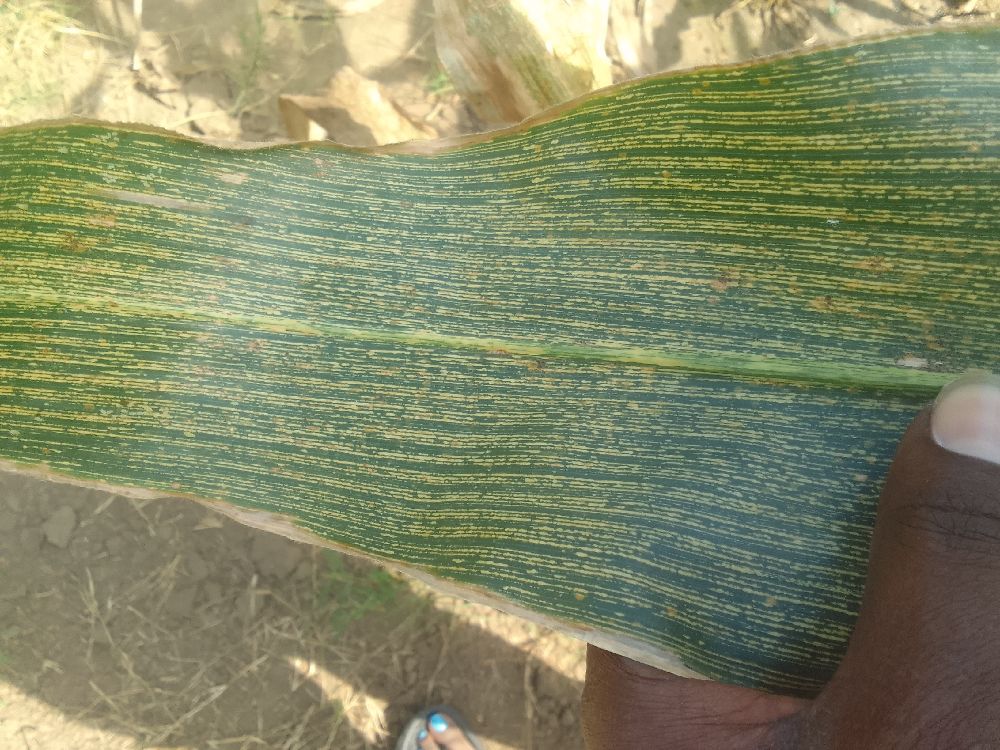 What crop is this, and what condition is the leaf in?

maize, maize streak virus
